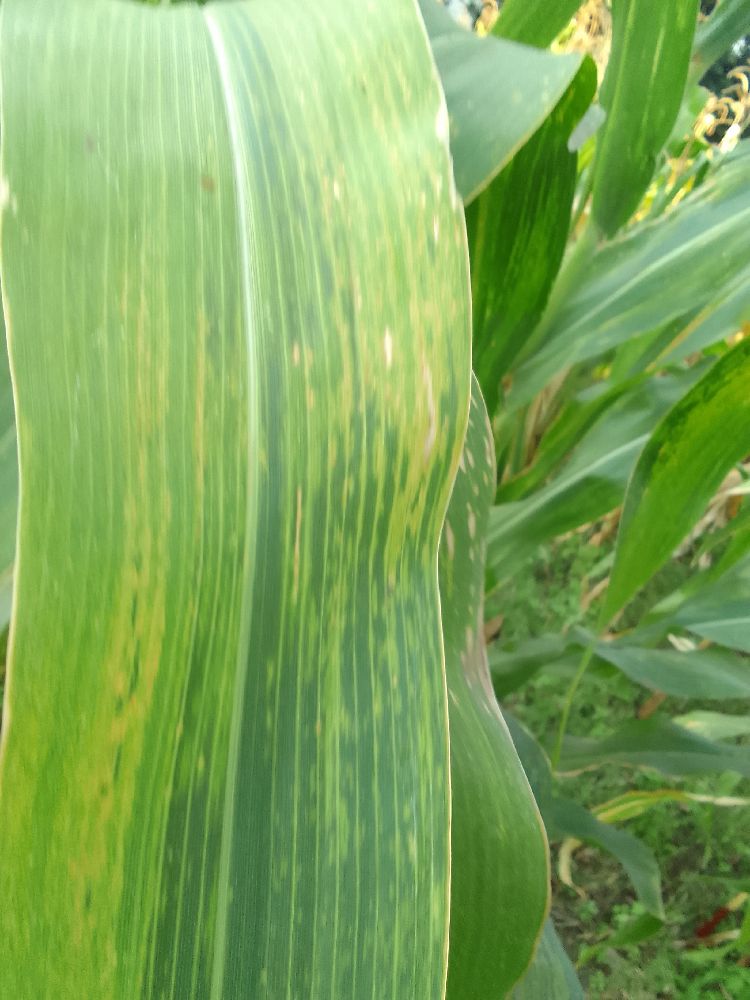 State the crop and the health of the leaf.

maize, maize lethal necrosis
